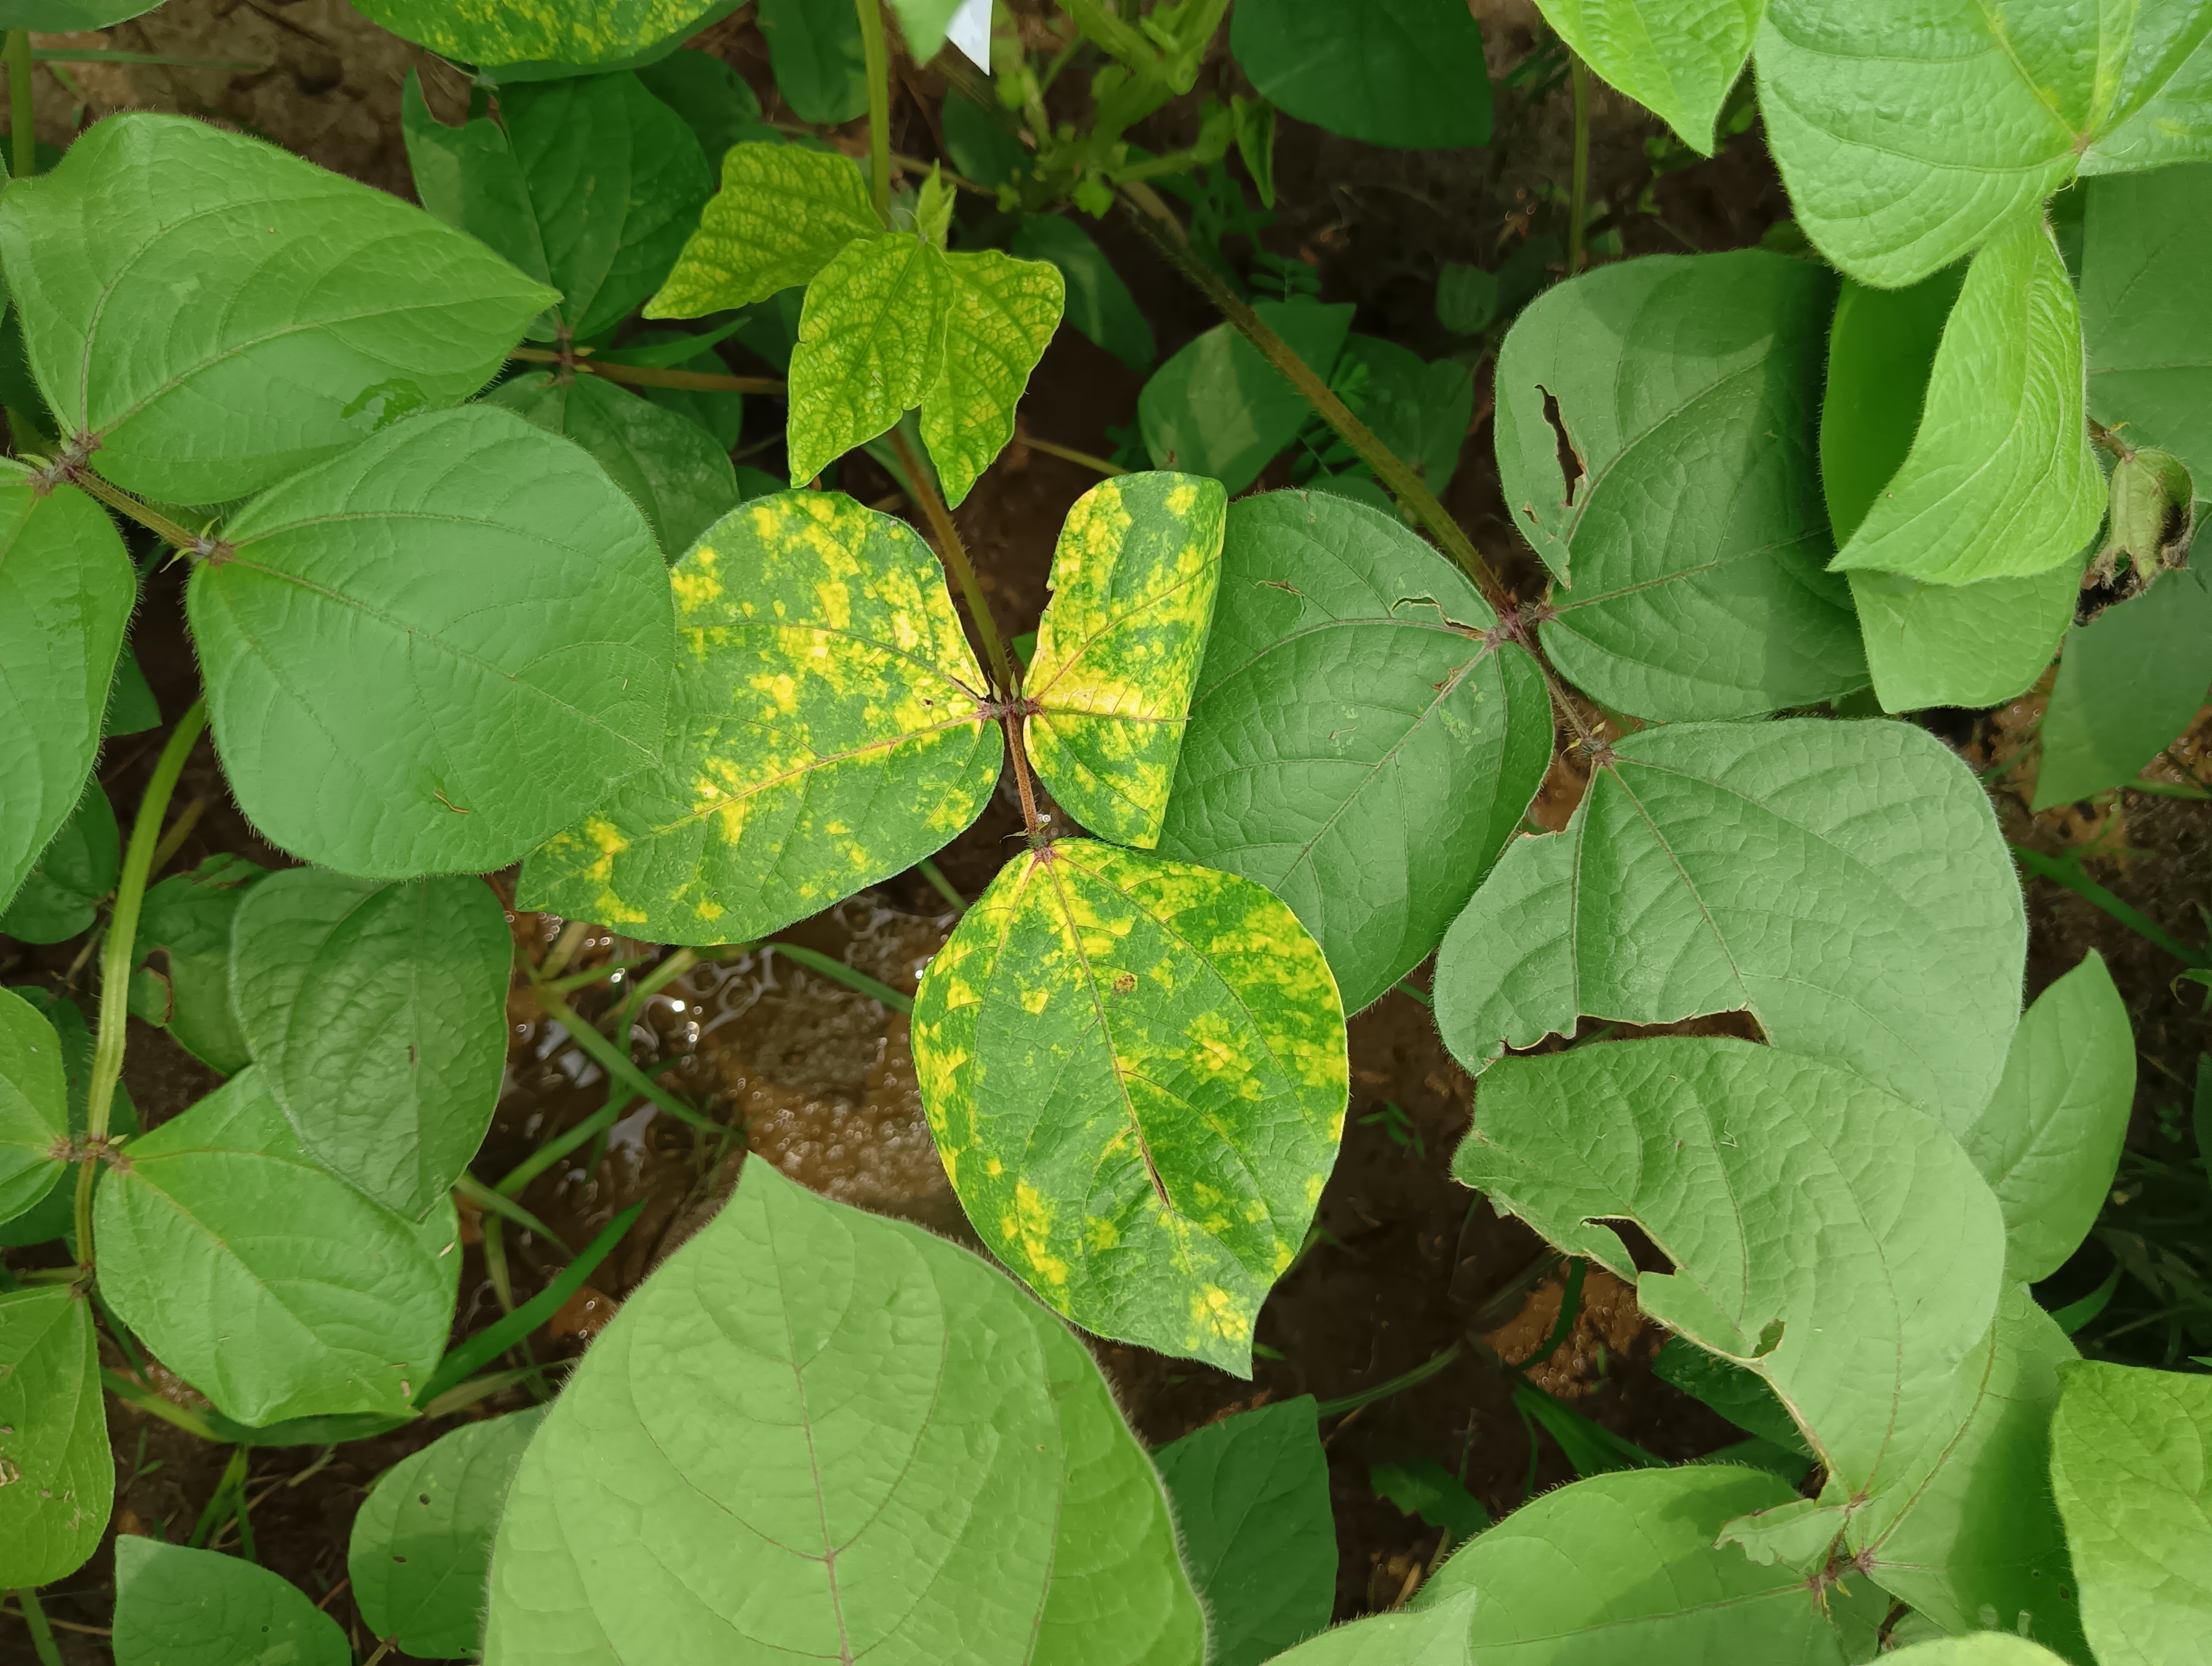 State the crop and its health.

mungbean, yellow mosaic
